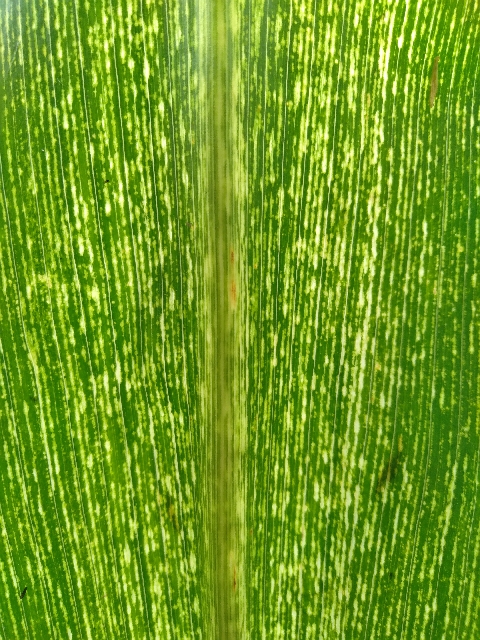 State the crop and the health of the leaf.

maize, maize streak virus
